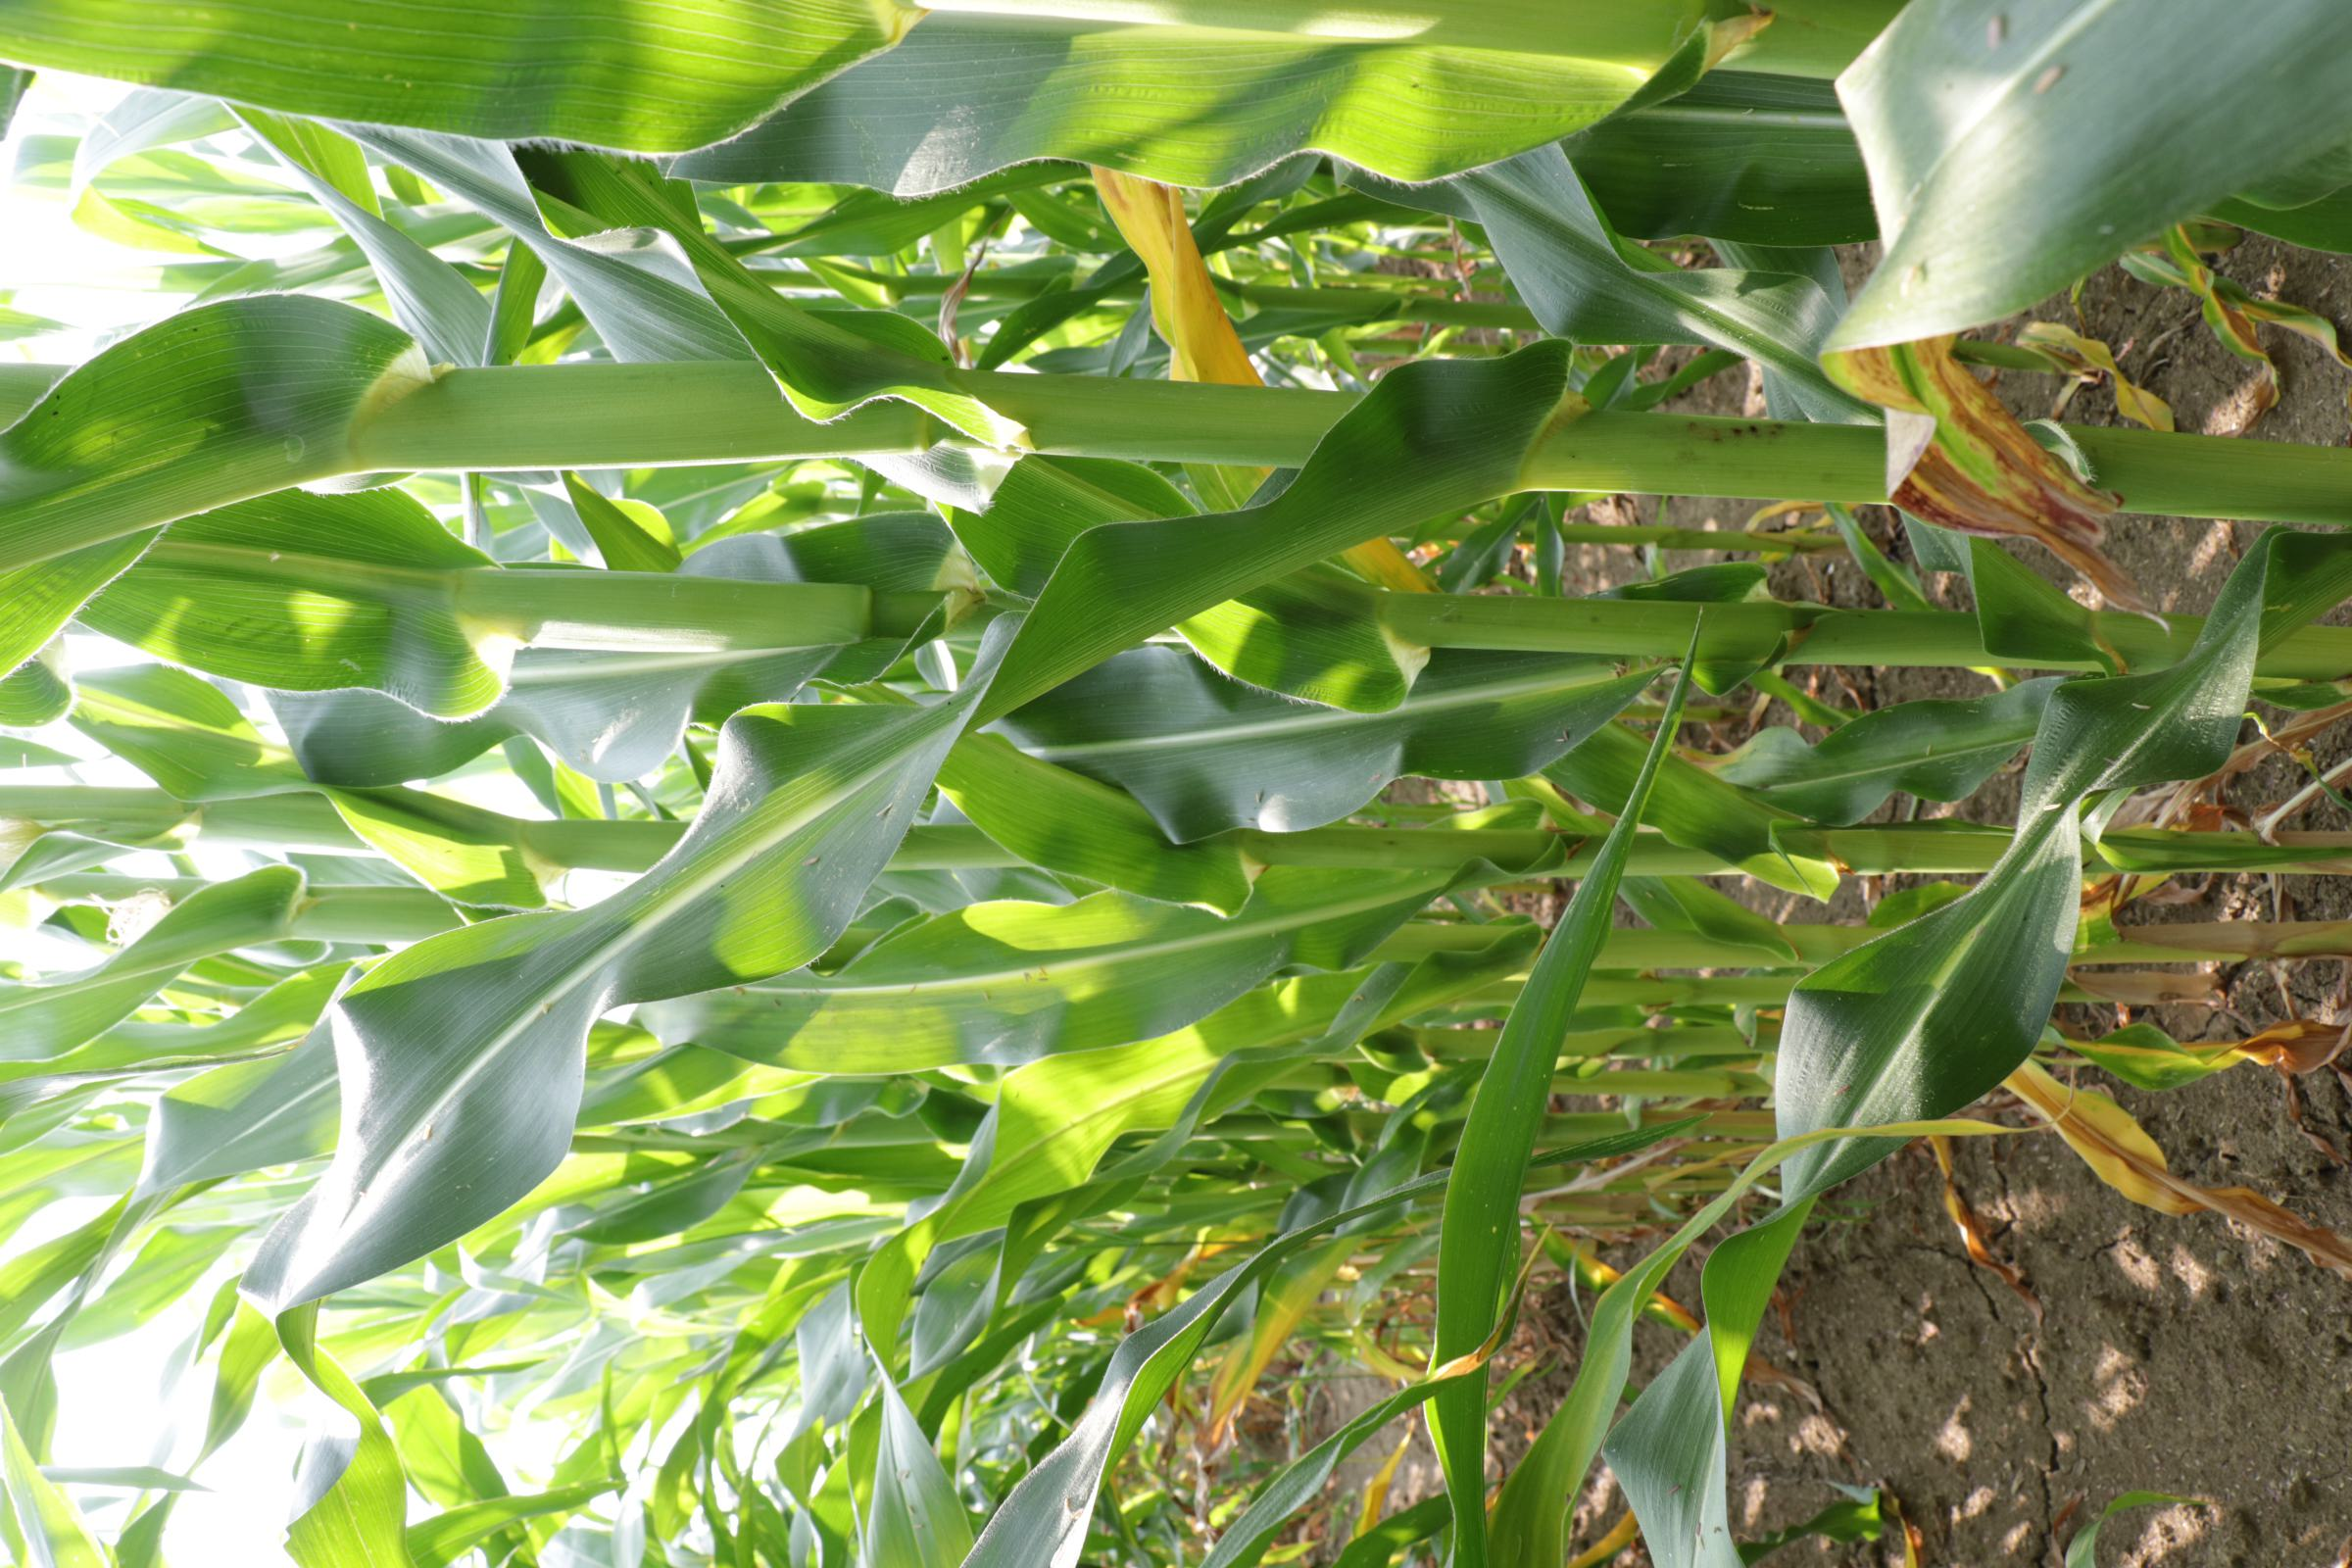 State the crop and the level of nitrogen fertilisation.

maize, full nitrogen fertilisation
